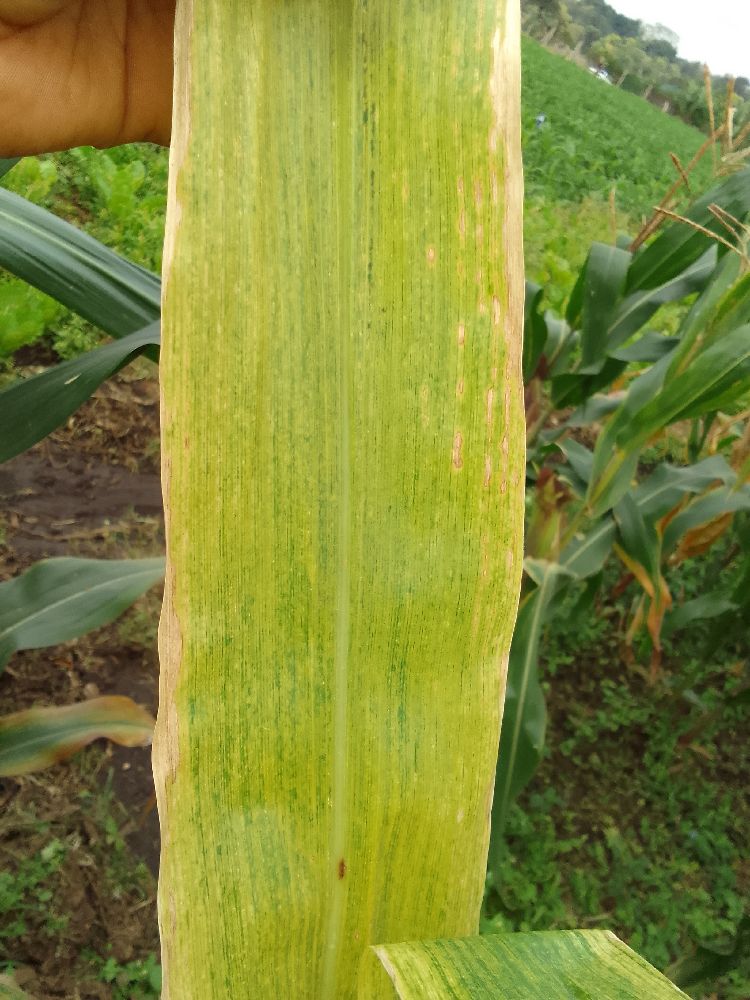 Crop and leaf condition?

maize, maize lethal necrosis
